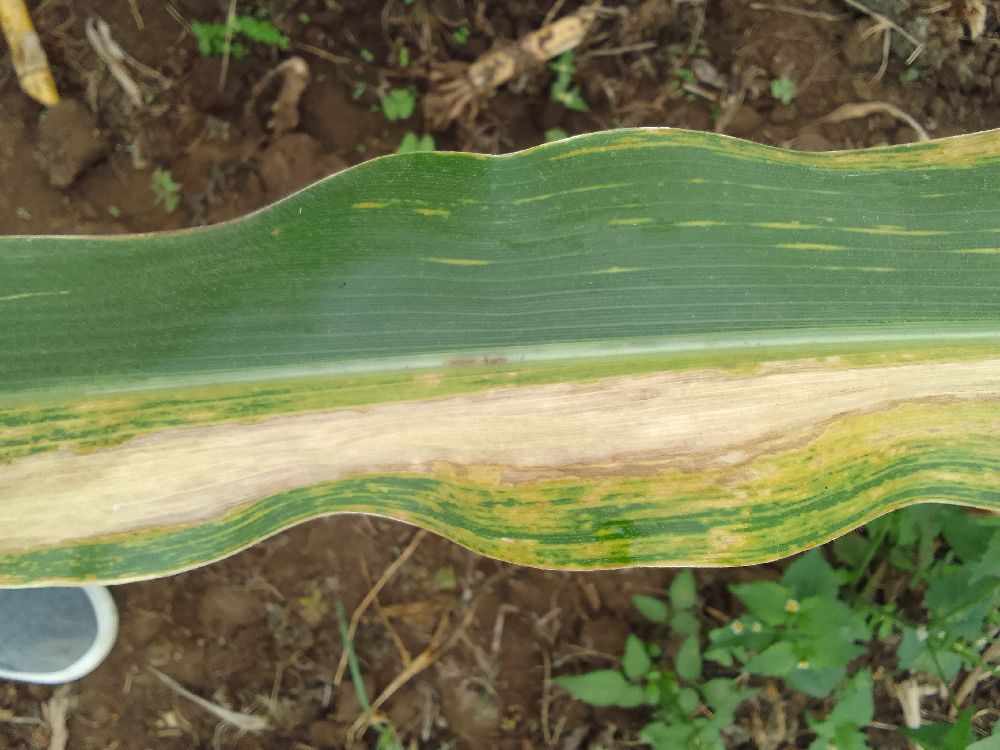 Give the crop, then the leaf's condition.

maize, maize lethal necrosis
